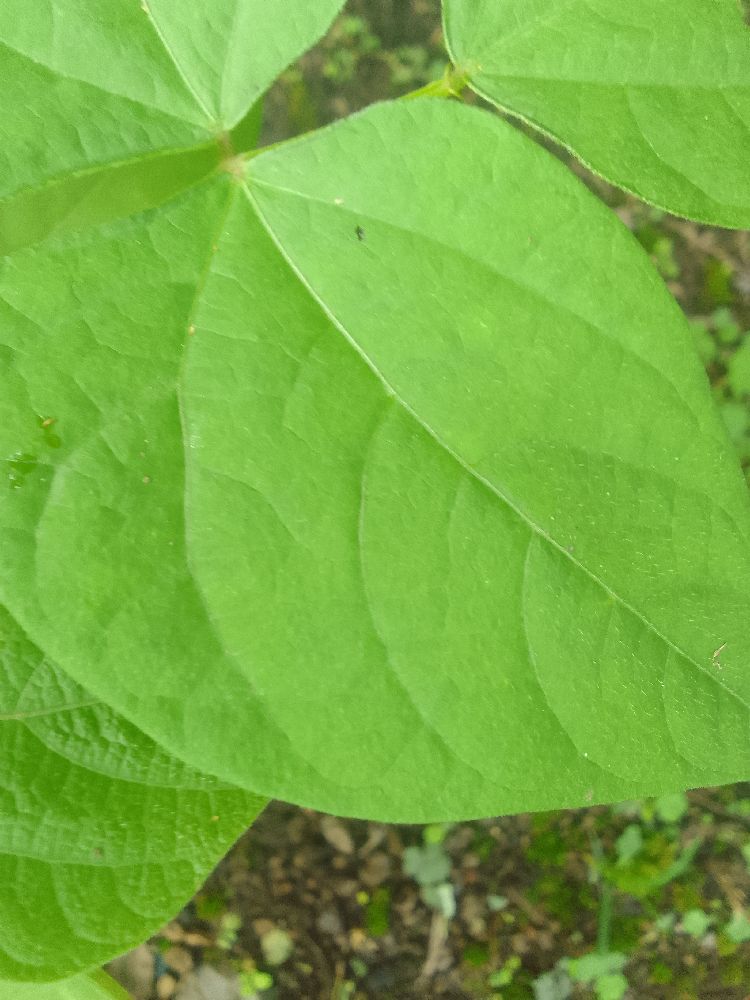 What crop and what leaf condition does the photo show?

common bean, healthy
